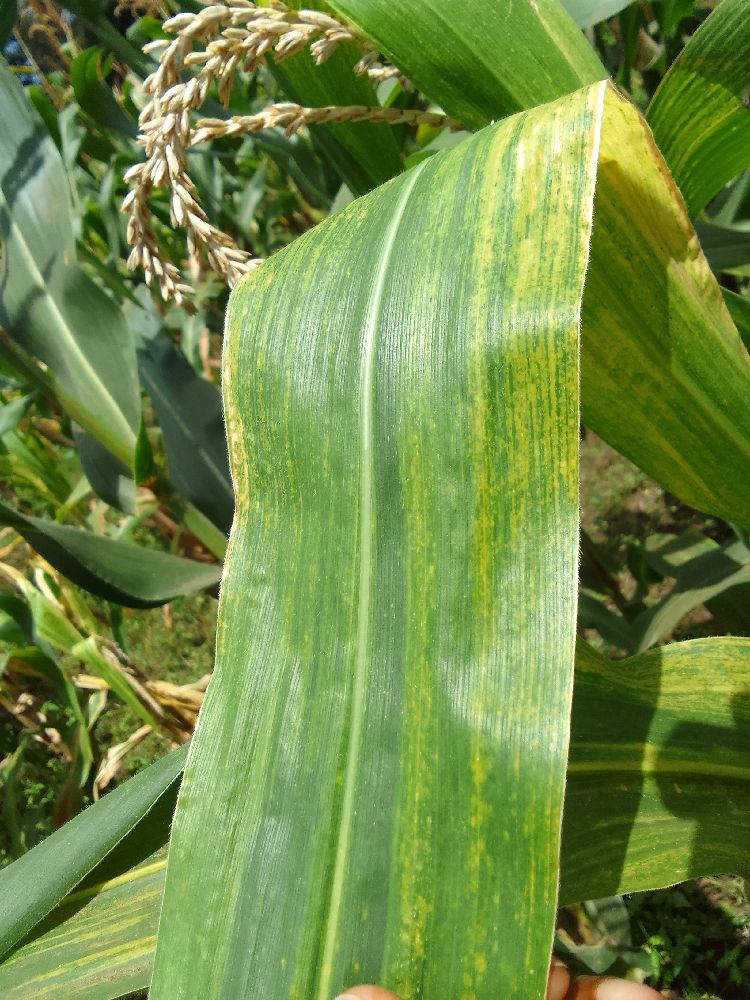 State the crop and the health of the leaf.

maize, maize lethal necrosis
